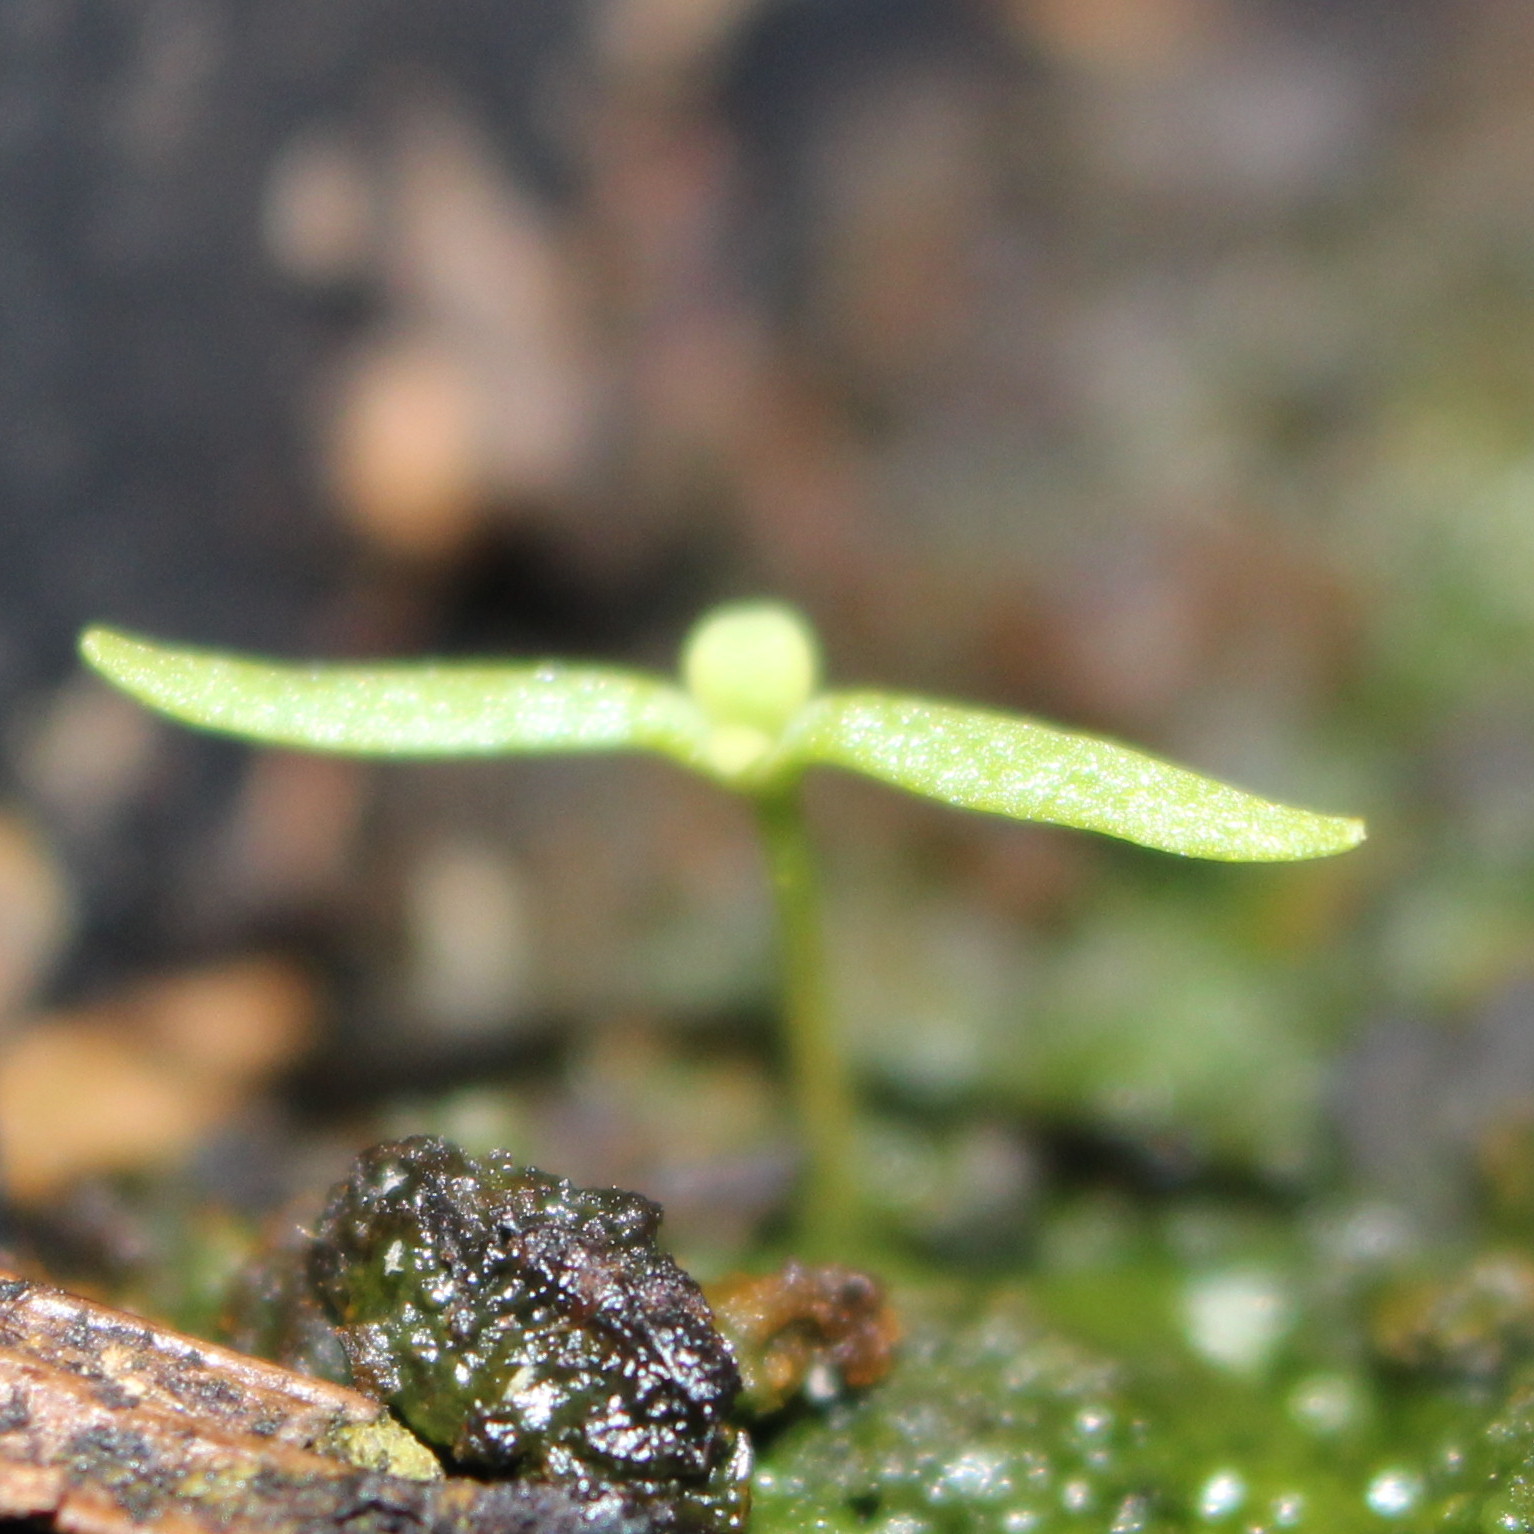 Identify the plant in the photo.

Papaver rhoeas
